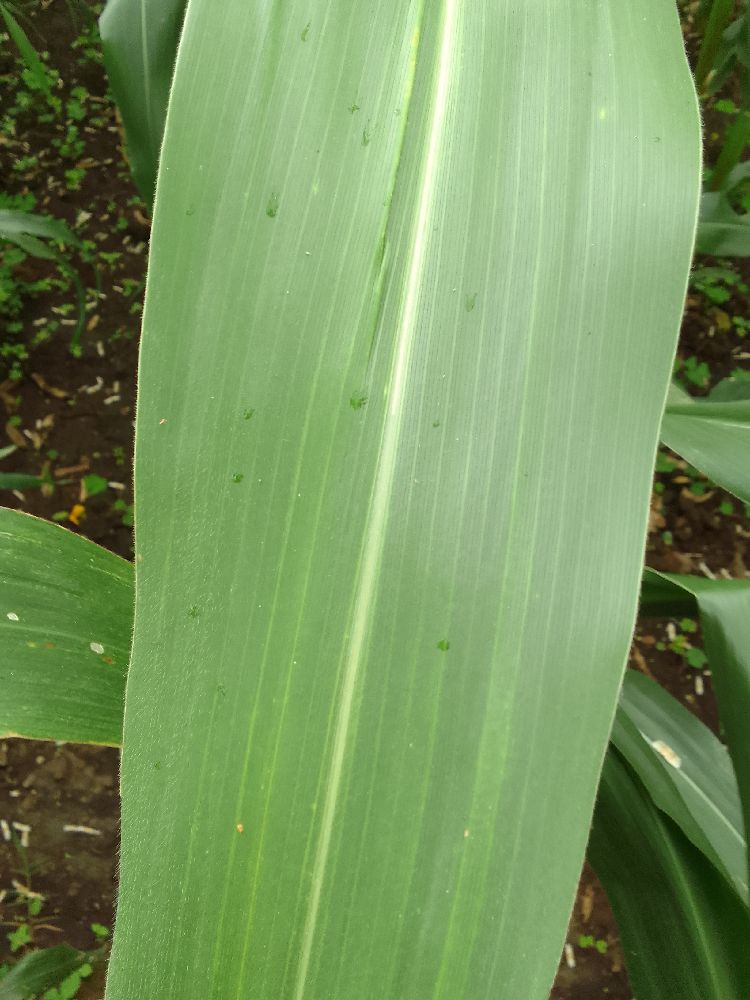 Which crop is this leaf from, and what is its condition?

maize, healthy
